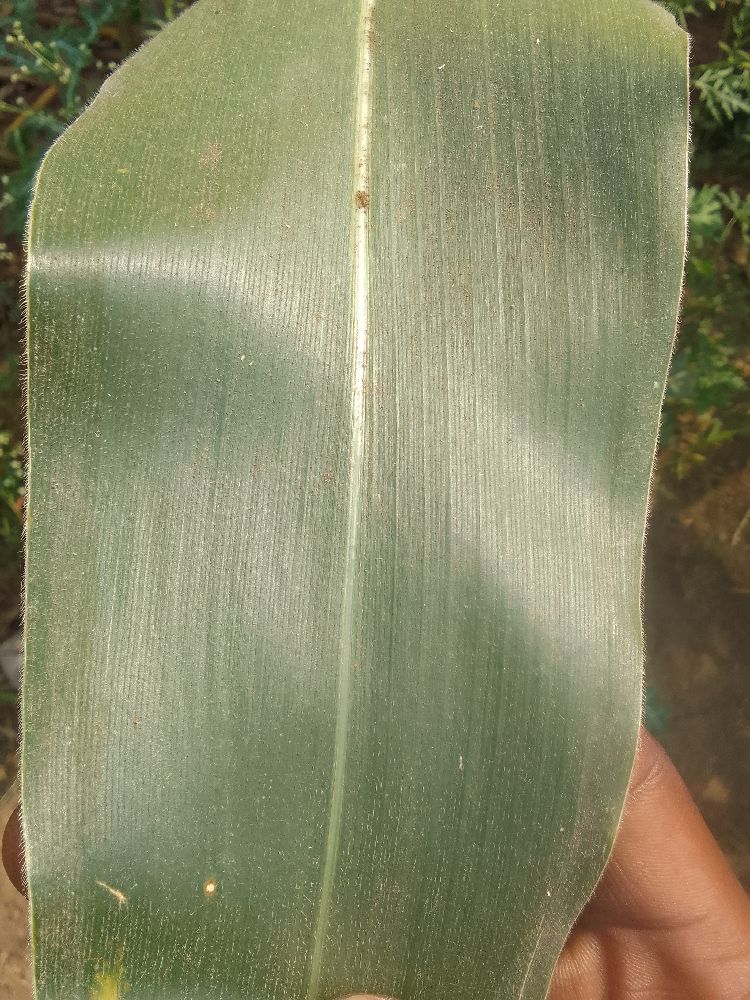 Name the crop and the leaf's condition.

maize, healthy
